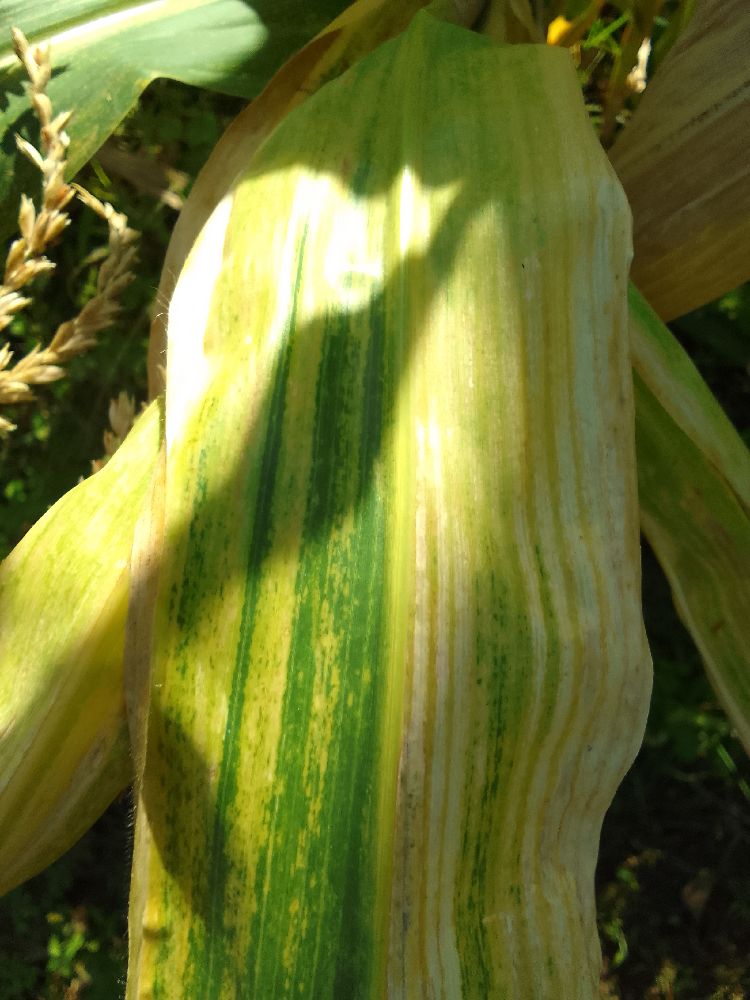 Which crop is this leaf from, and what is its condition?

maize, maize lethal necrosis
